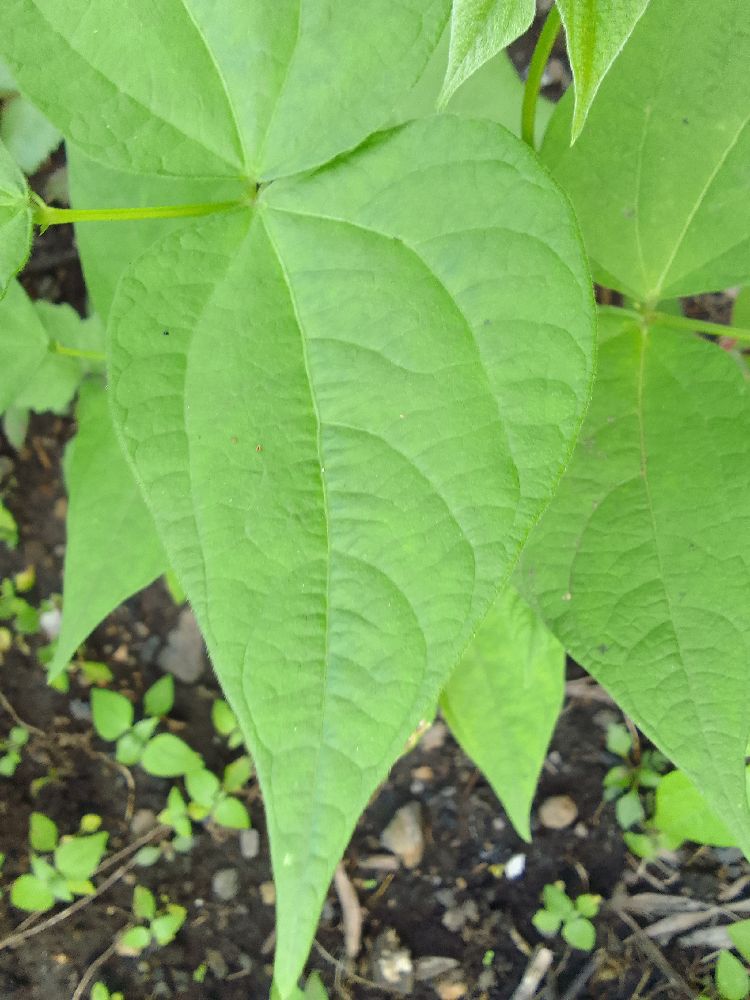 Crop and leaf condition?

common bean, healthy
